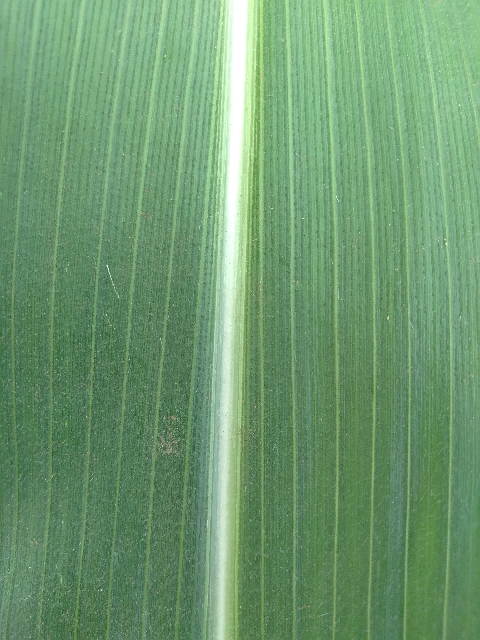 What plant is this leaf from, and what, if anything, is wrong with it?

maize, healthy
